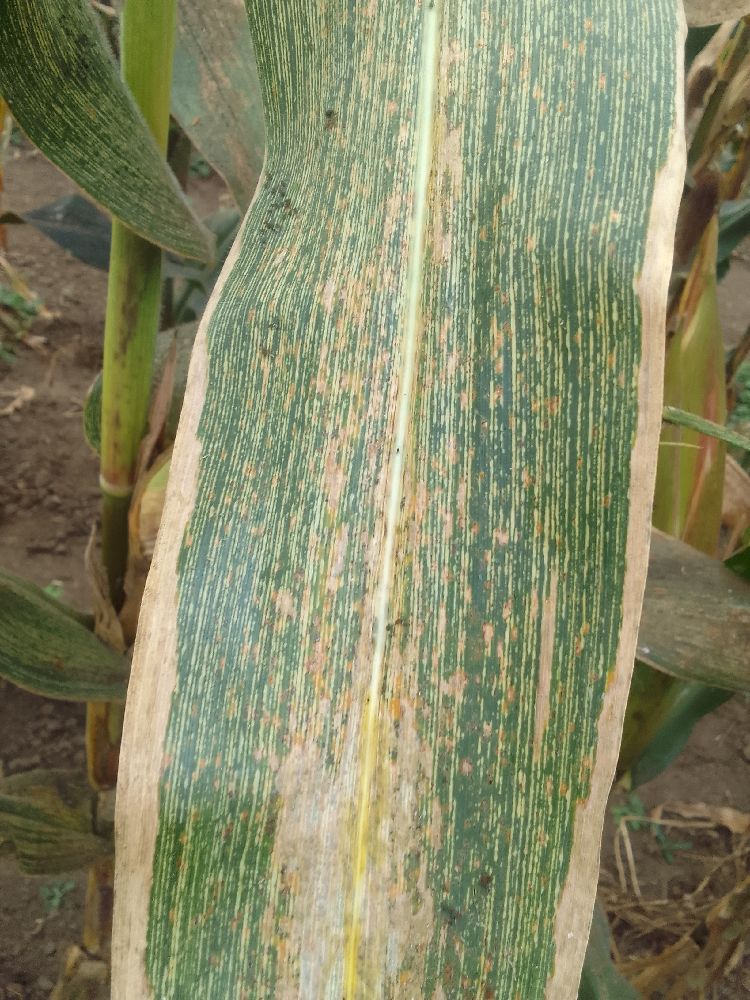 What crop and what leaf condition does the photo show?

maize, maize streak virus
